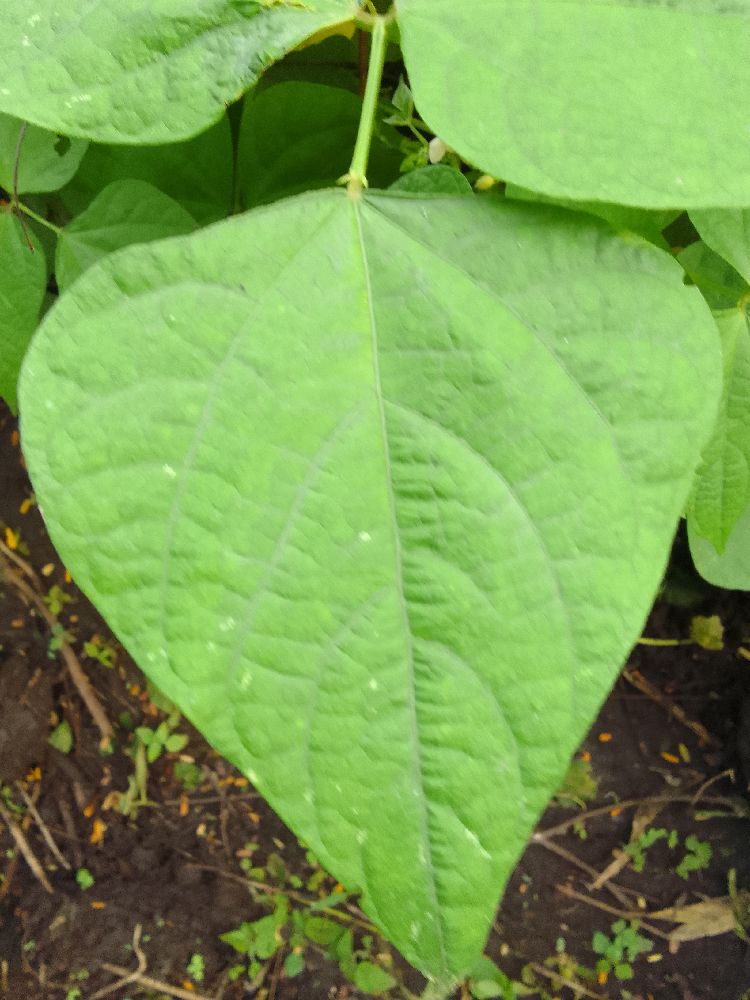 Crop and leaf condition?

common bean, healthy
